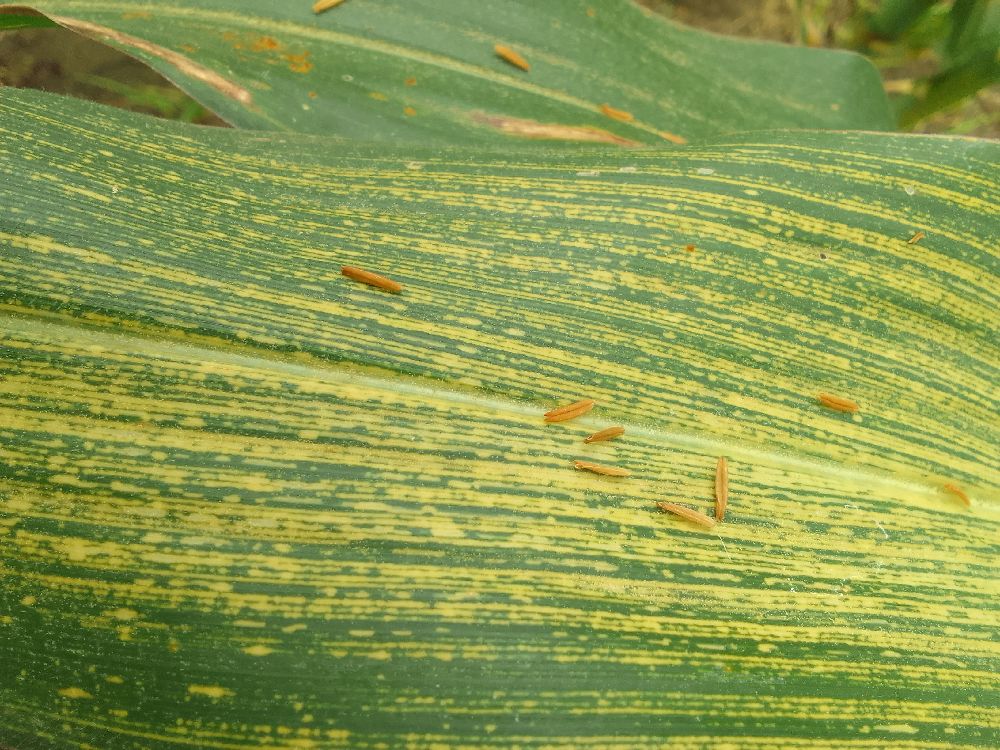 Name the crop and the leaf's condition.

maize, maize streak virus
